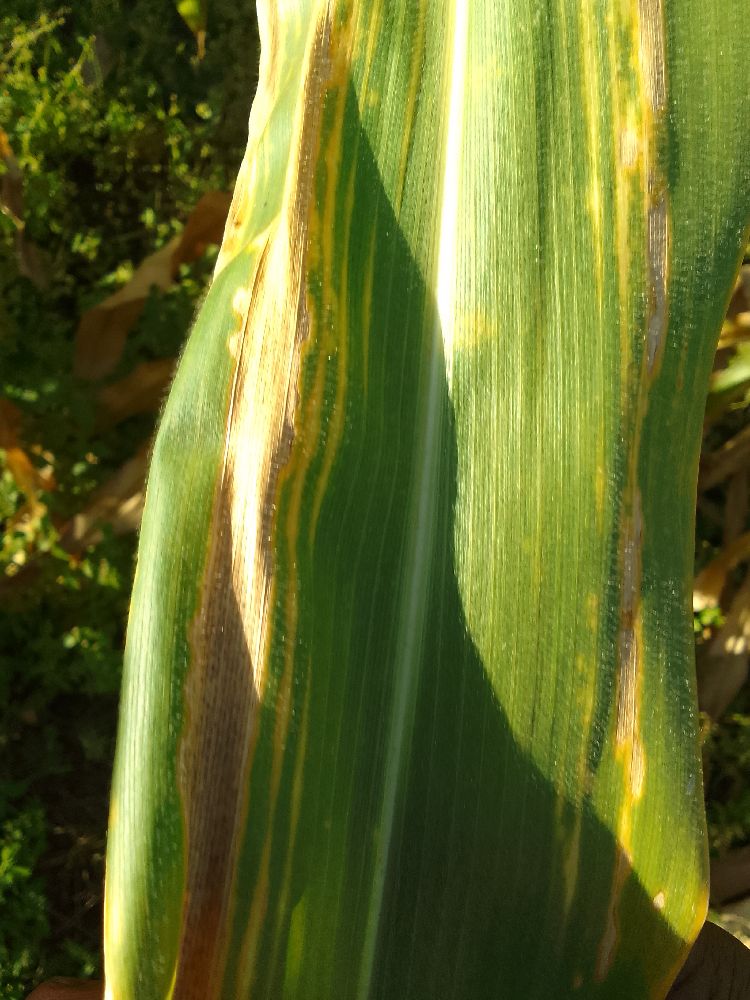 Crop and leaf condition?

maize, maize lethal necrosis
